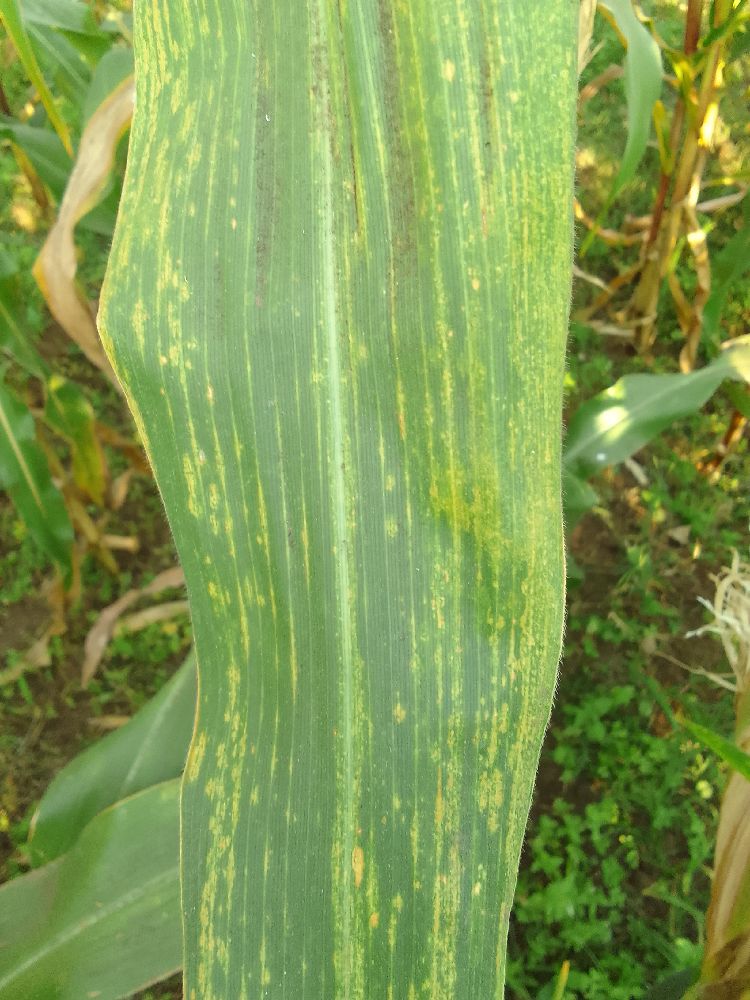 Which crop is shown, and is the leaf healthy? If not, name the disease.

maize, maize lethal necrosis
